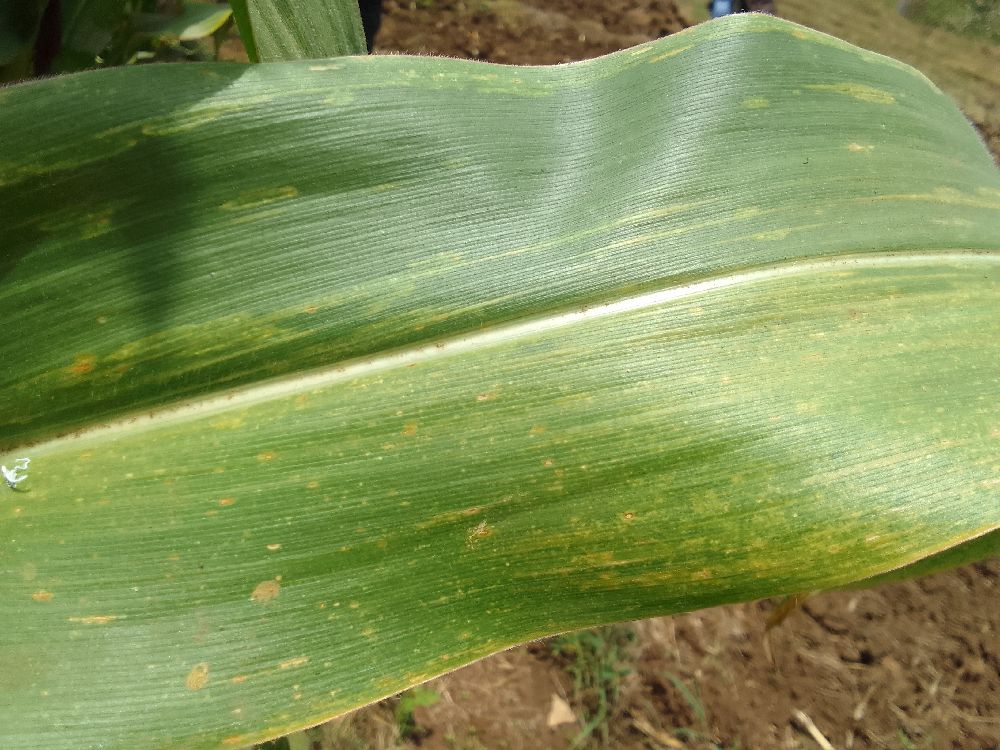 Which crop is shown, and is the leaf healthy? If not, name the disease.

maize, maize lethal necrosis
